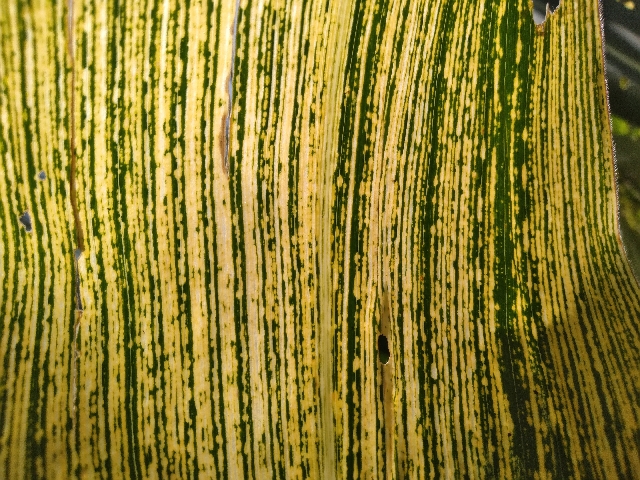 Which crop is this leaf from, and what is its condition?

maize, maize streak virus
